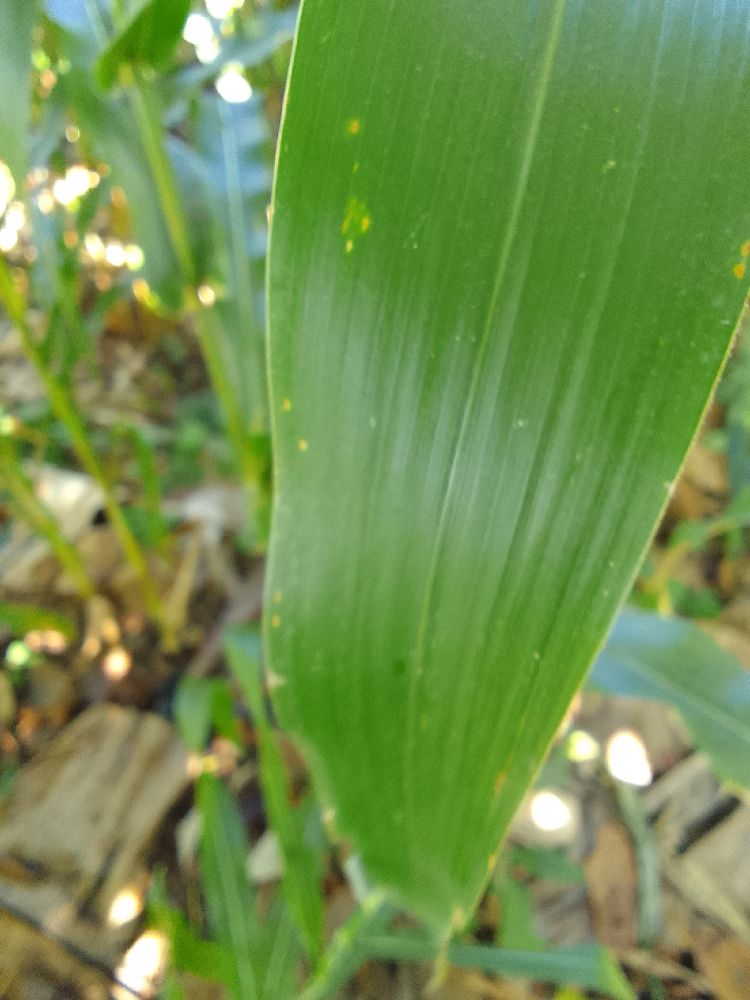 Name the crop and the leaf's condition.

maize, healthy
